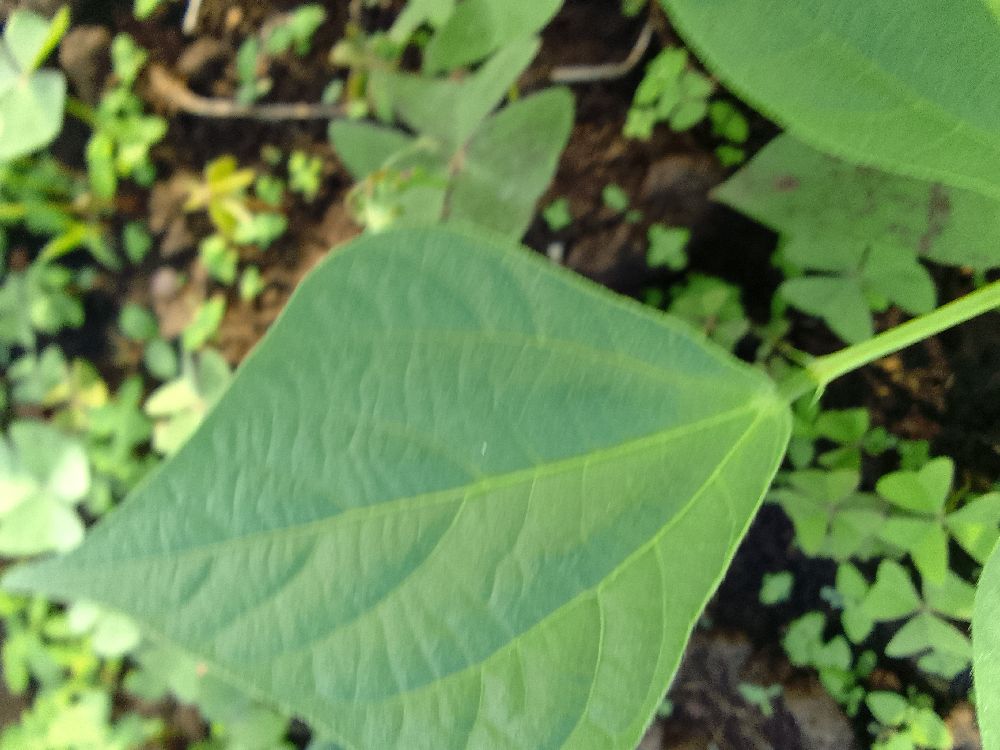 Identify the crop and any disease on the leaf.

common bean, healthy
